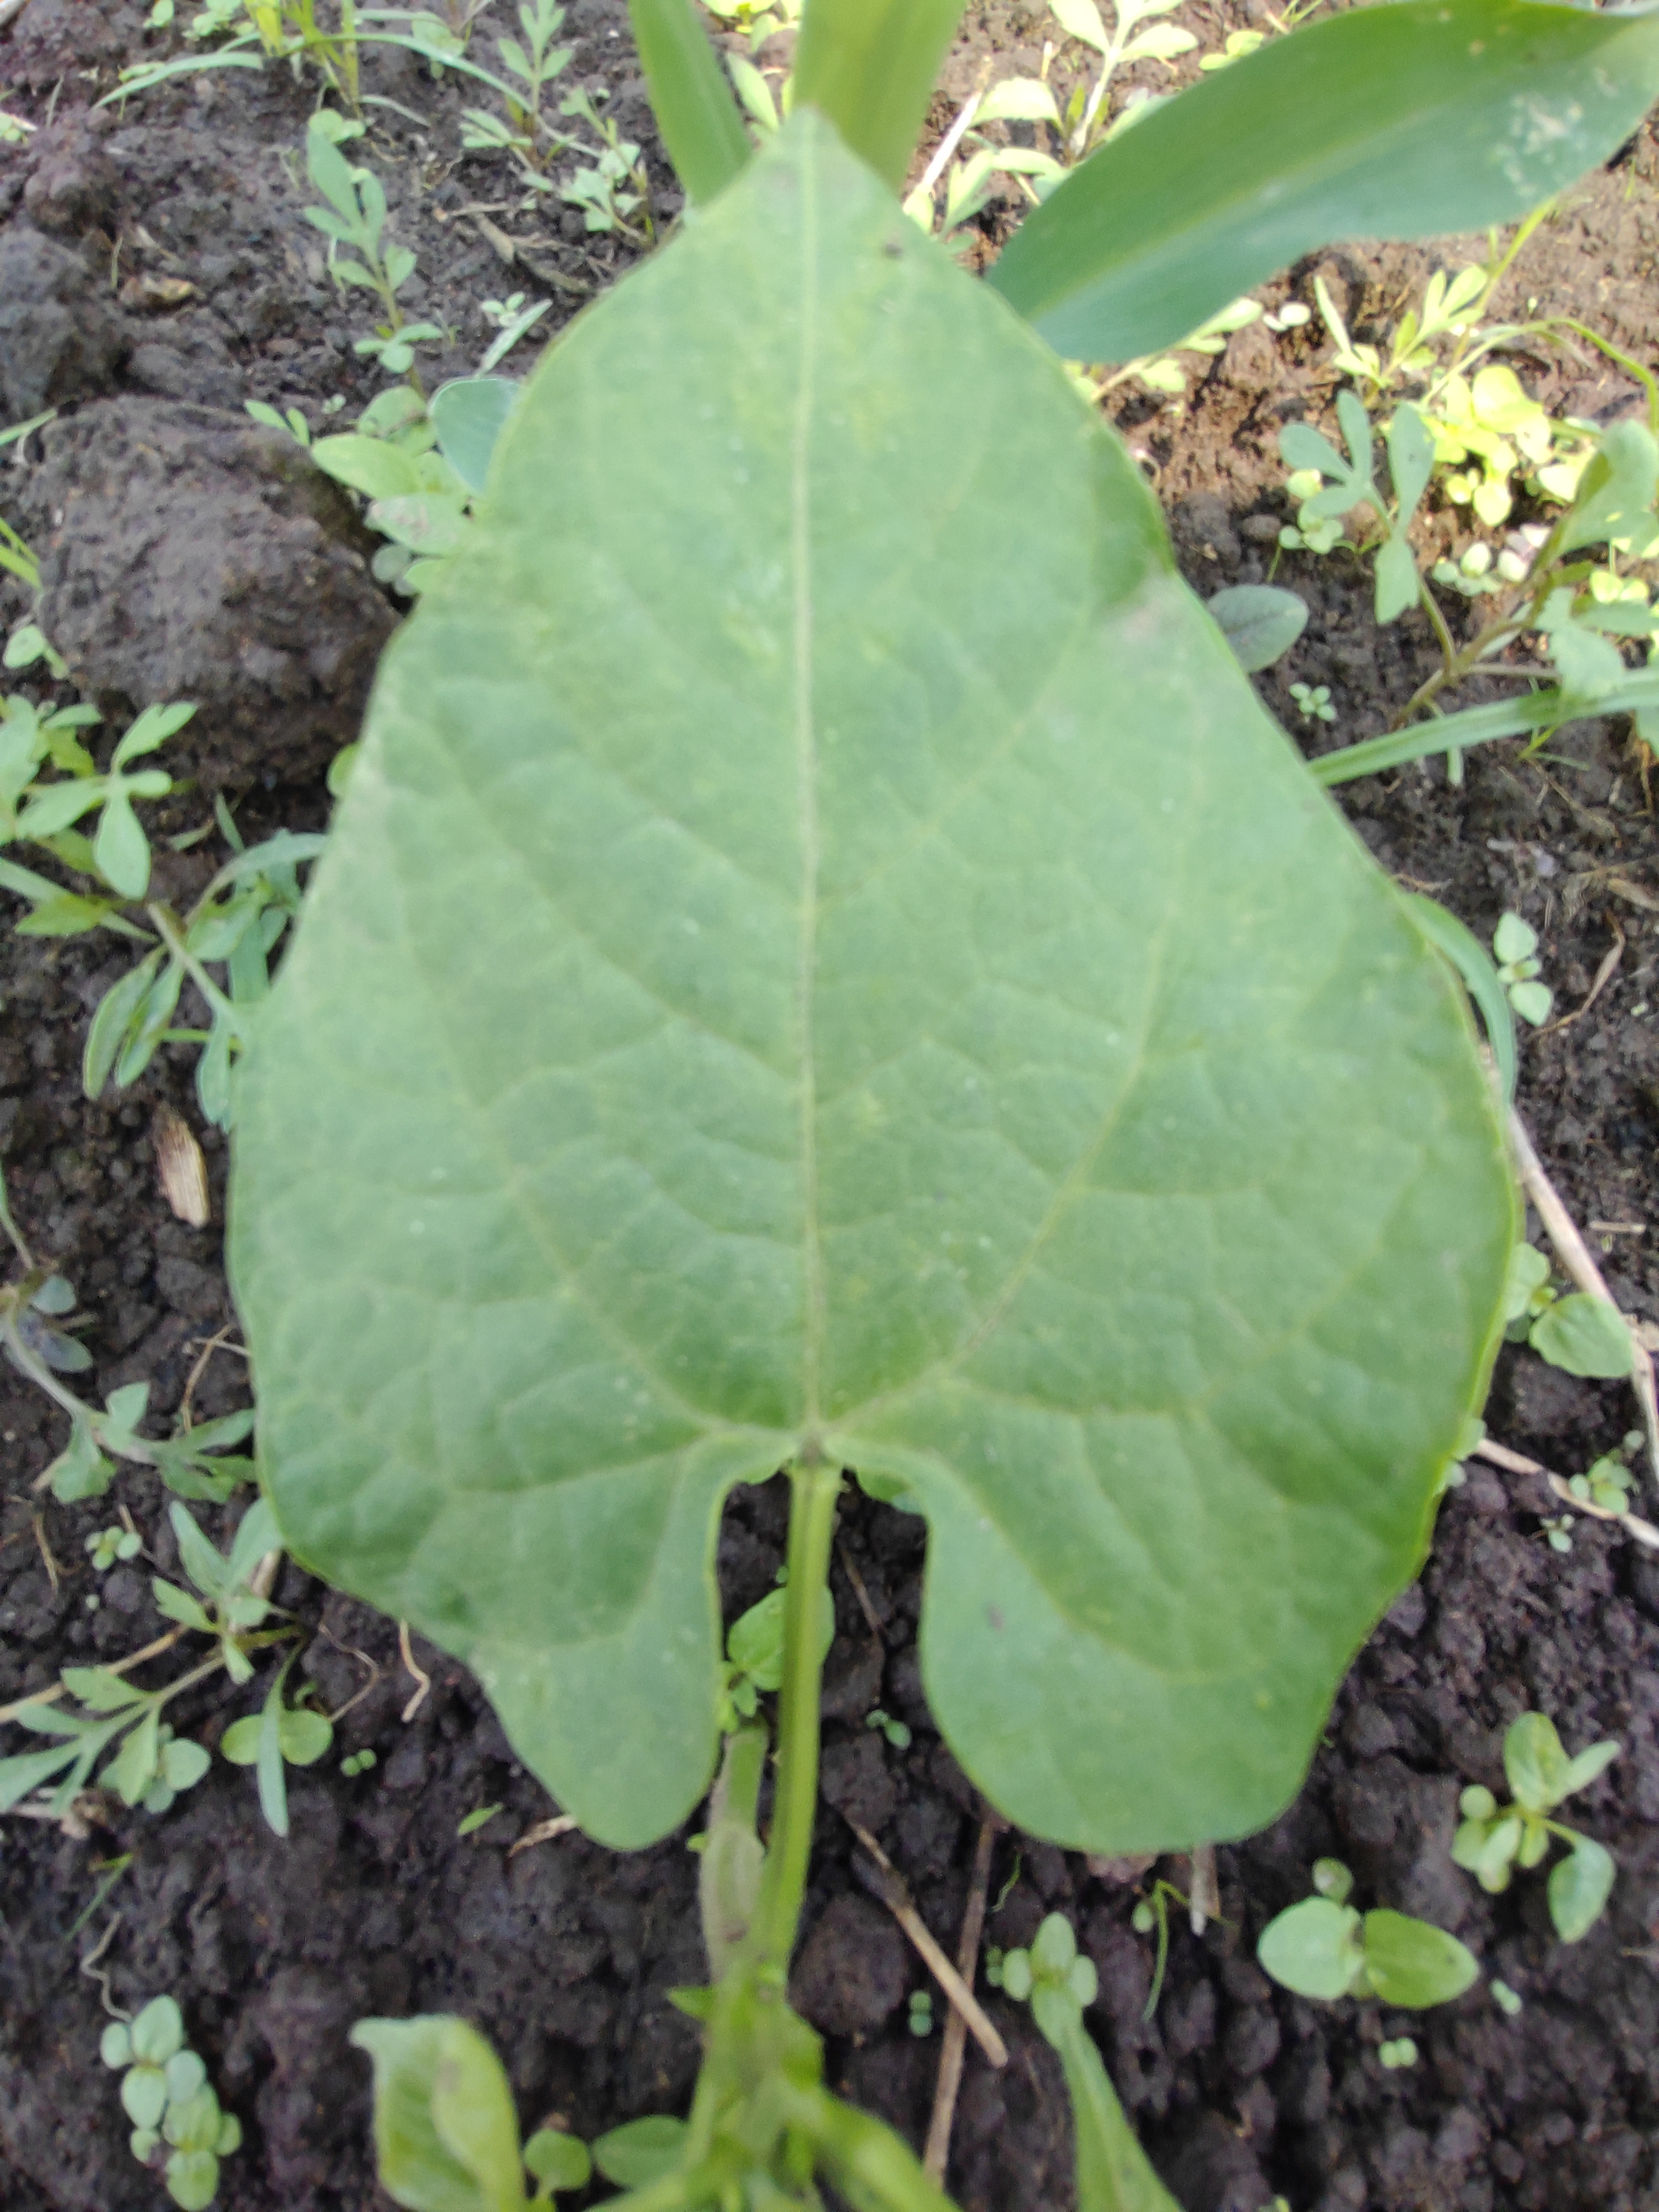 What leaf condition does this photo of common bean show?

healthy
